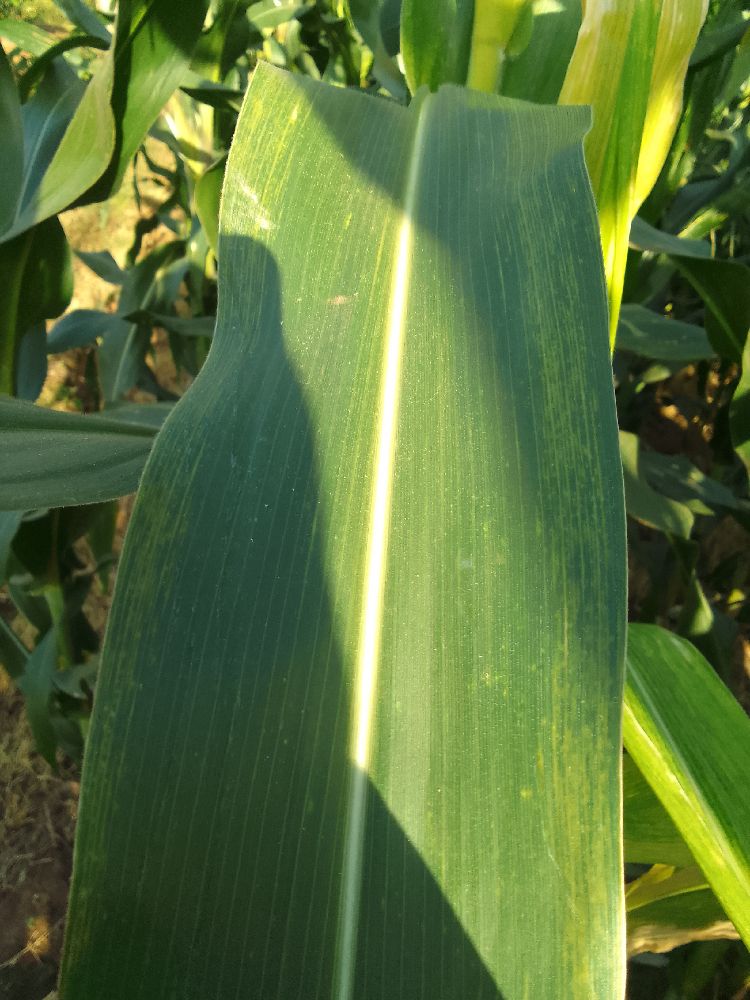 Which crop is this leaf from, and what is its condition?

maize, maize lethal necrosis
